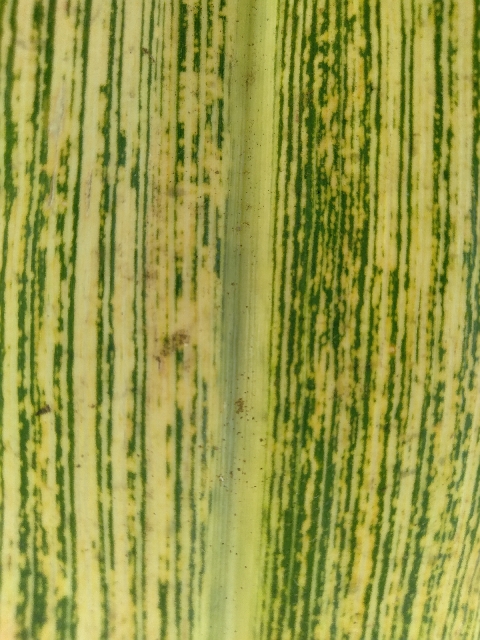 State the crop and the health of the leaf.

maize, maize streak virus
